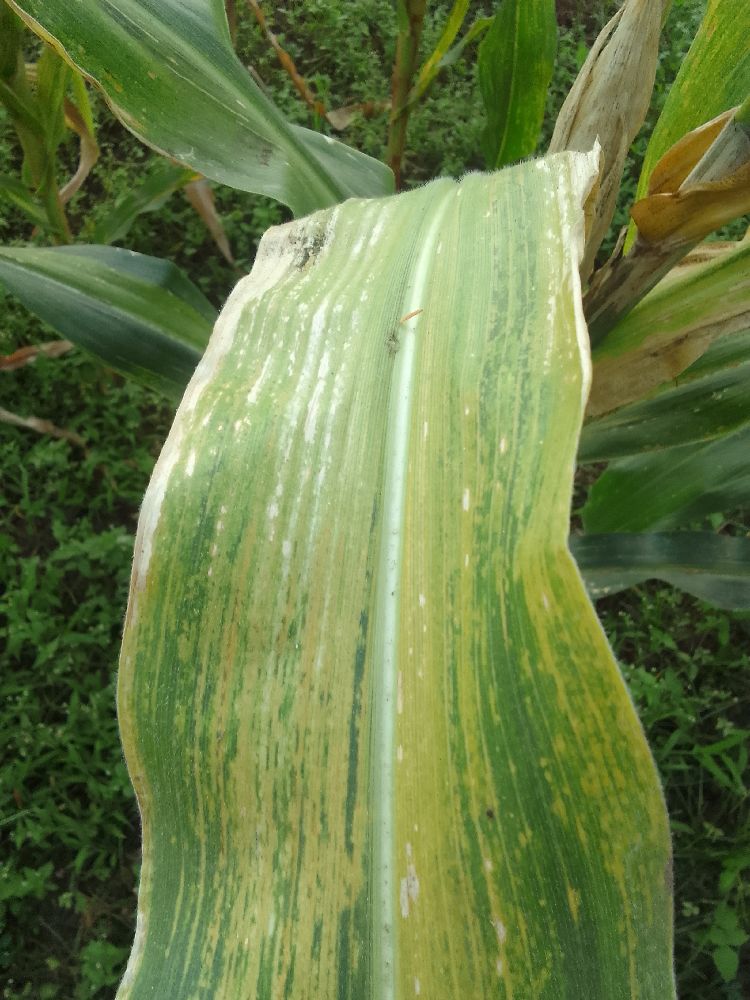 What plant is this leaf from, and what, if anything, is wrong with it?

maize, maize lethal necrosis
